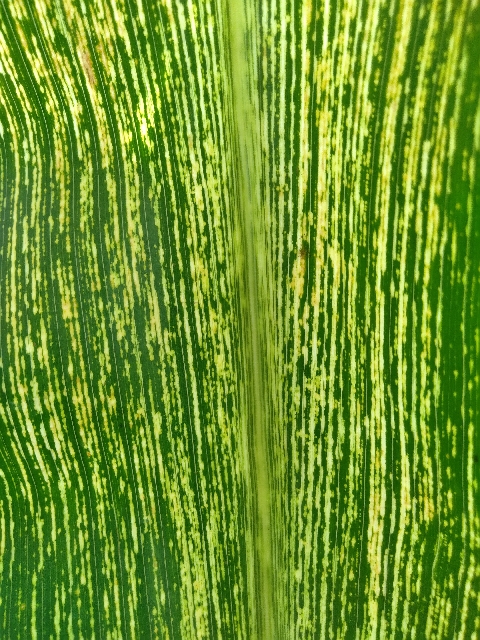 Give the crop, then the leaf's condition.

maize, maize streak virus
